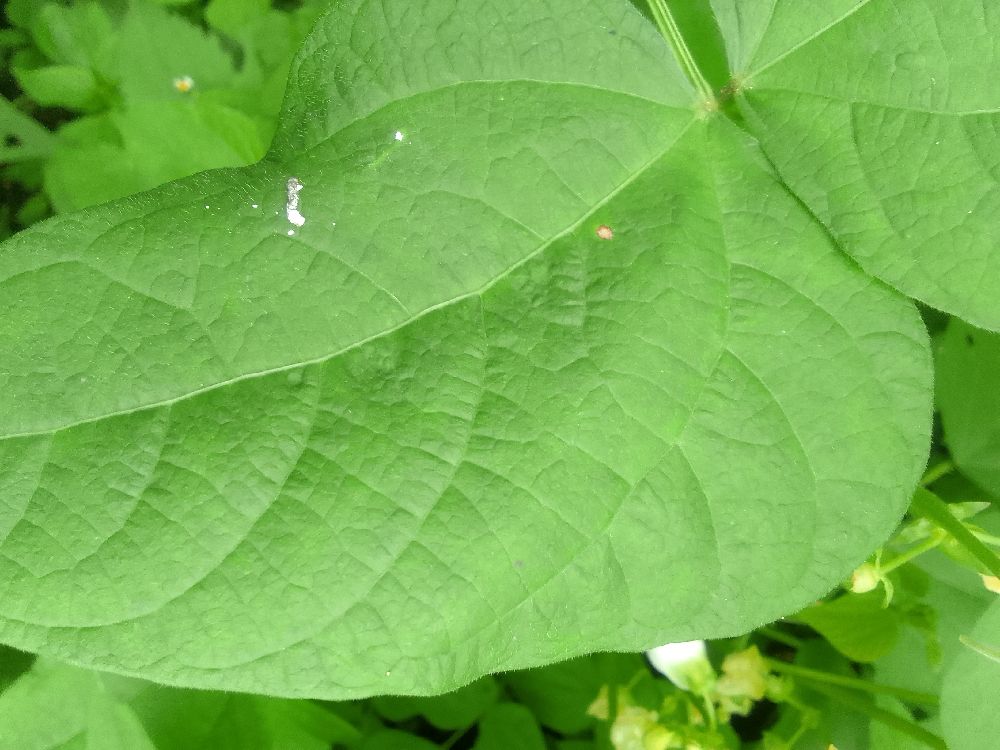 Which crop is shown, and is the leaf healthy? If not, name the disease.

common bean, healthy
